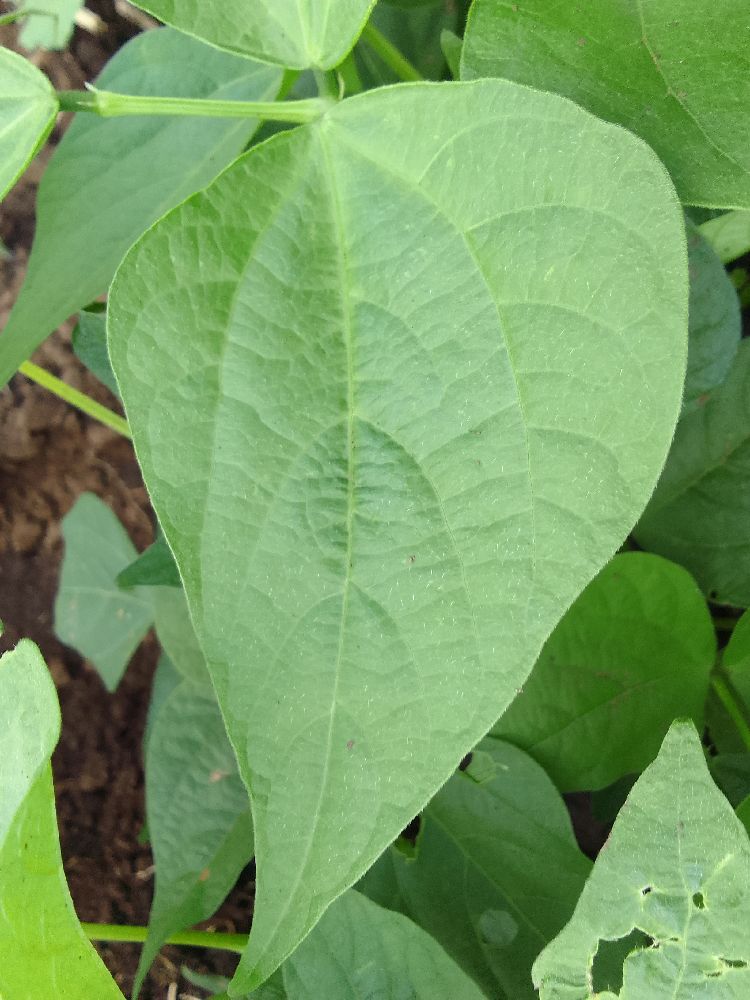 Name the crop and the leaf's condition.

common bean, healthy
